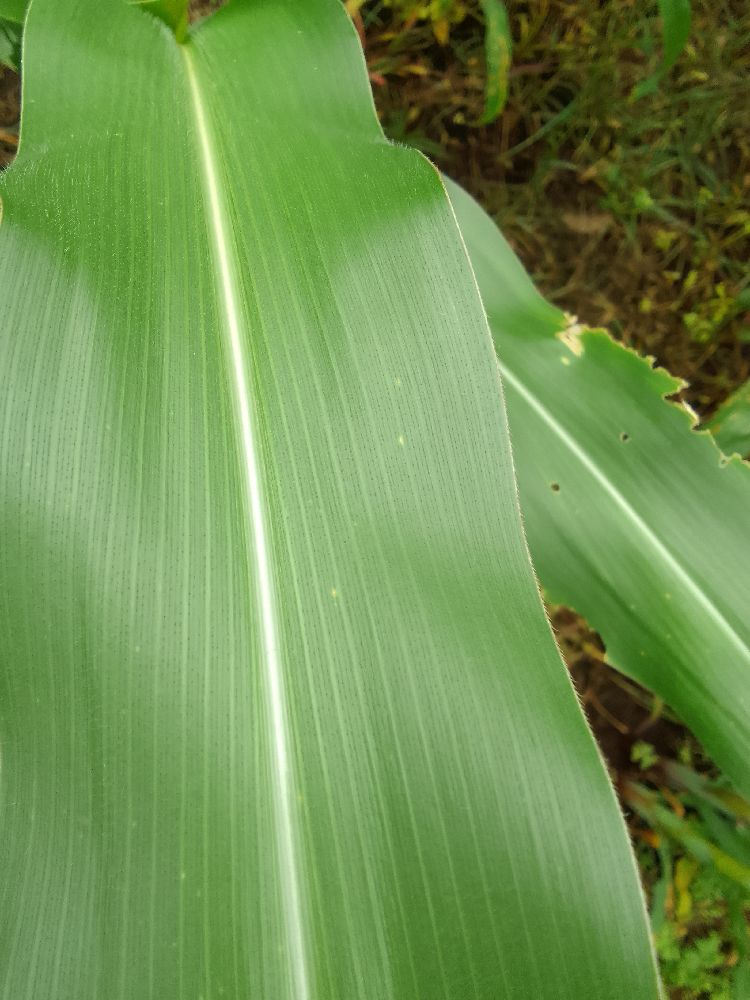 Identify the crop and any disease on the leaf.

maize, healthy
